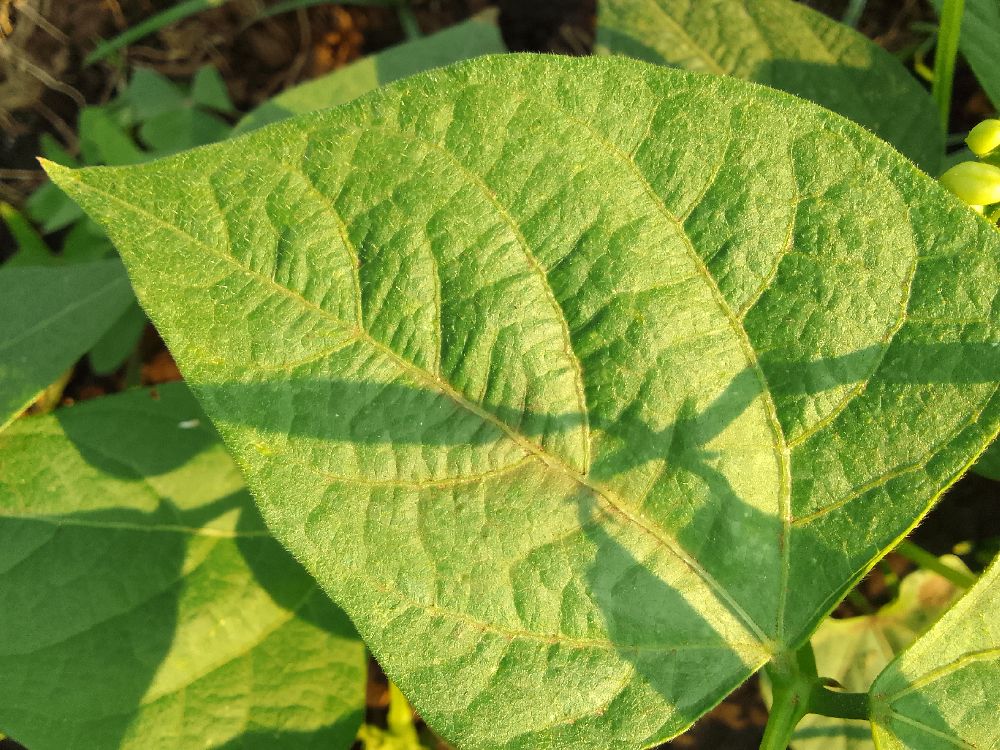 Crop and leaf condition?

common bean, healthy
